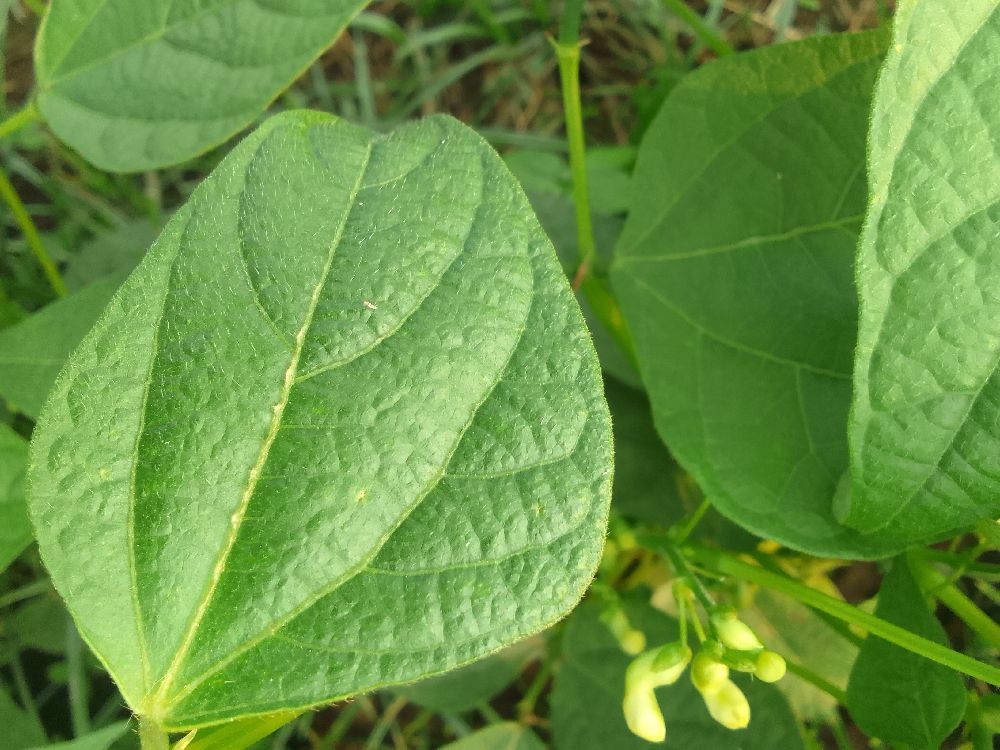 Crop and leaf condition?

common bean, healthy
